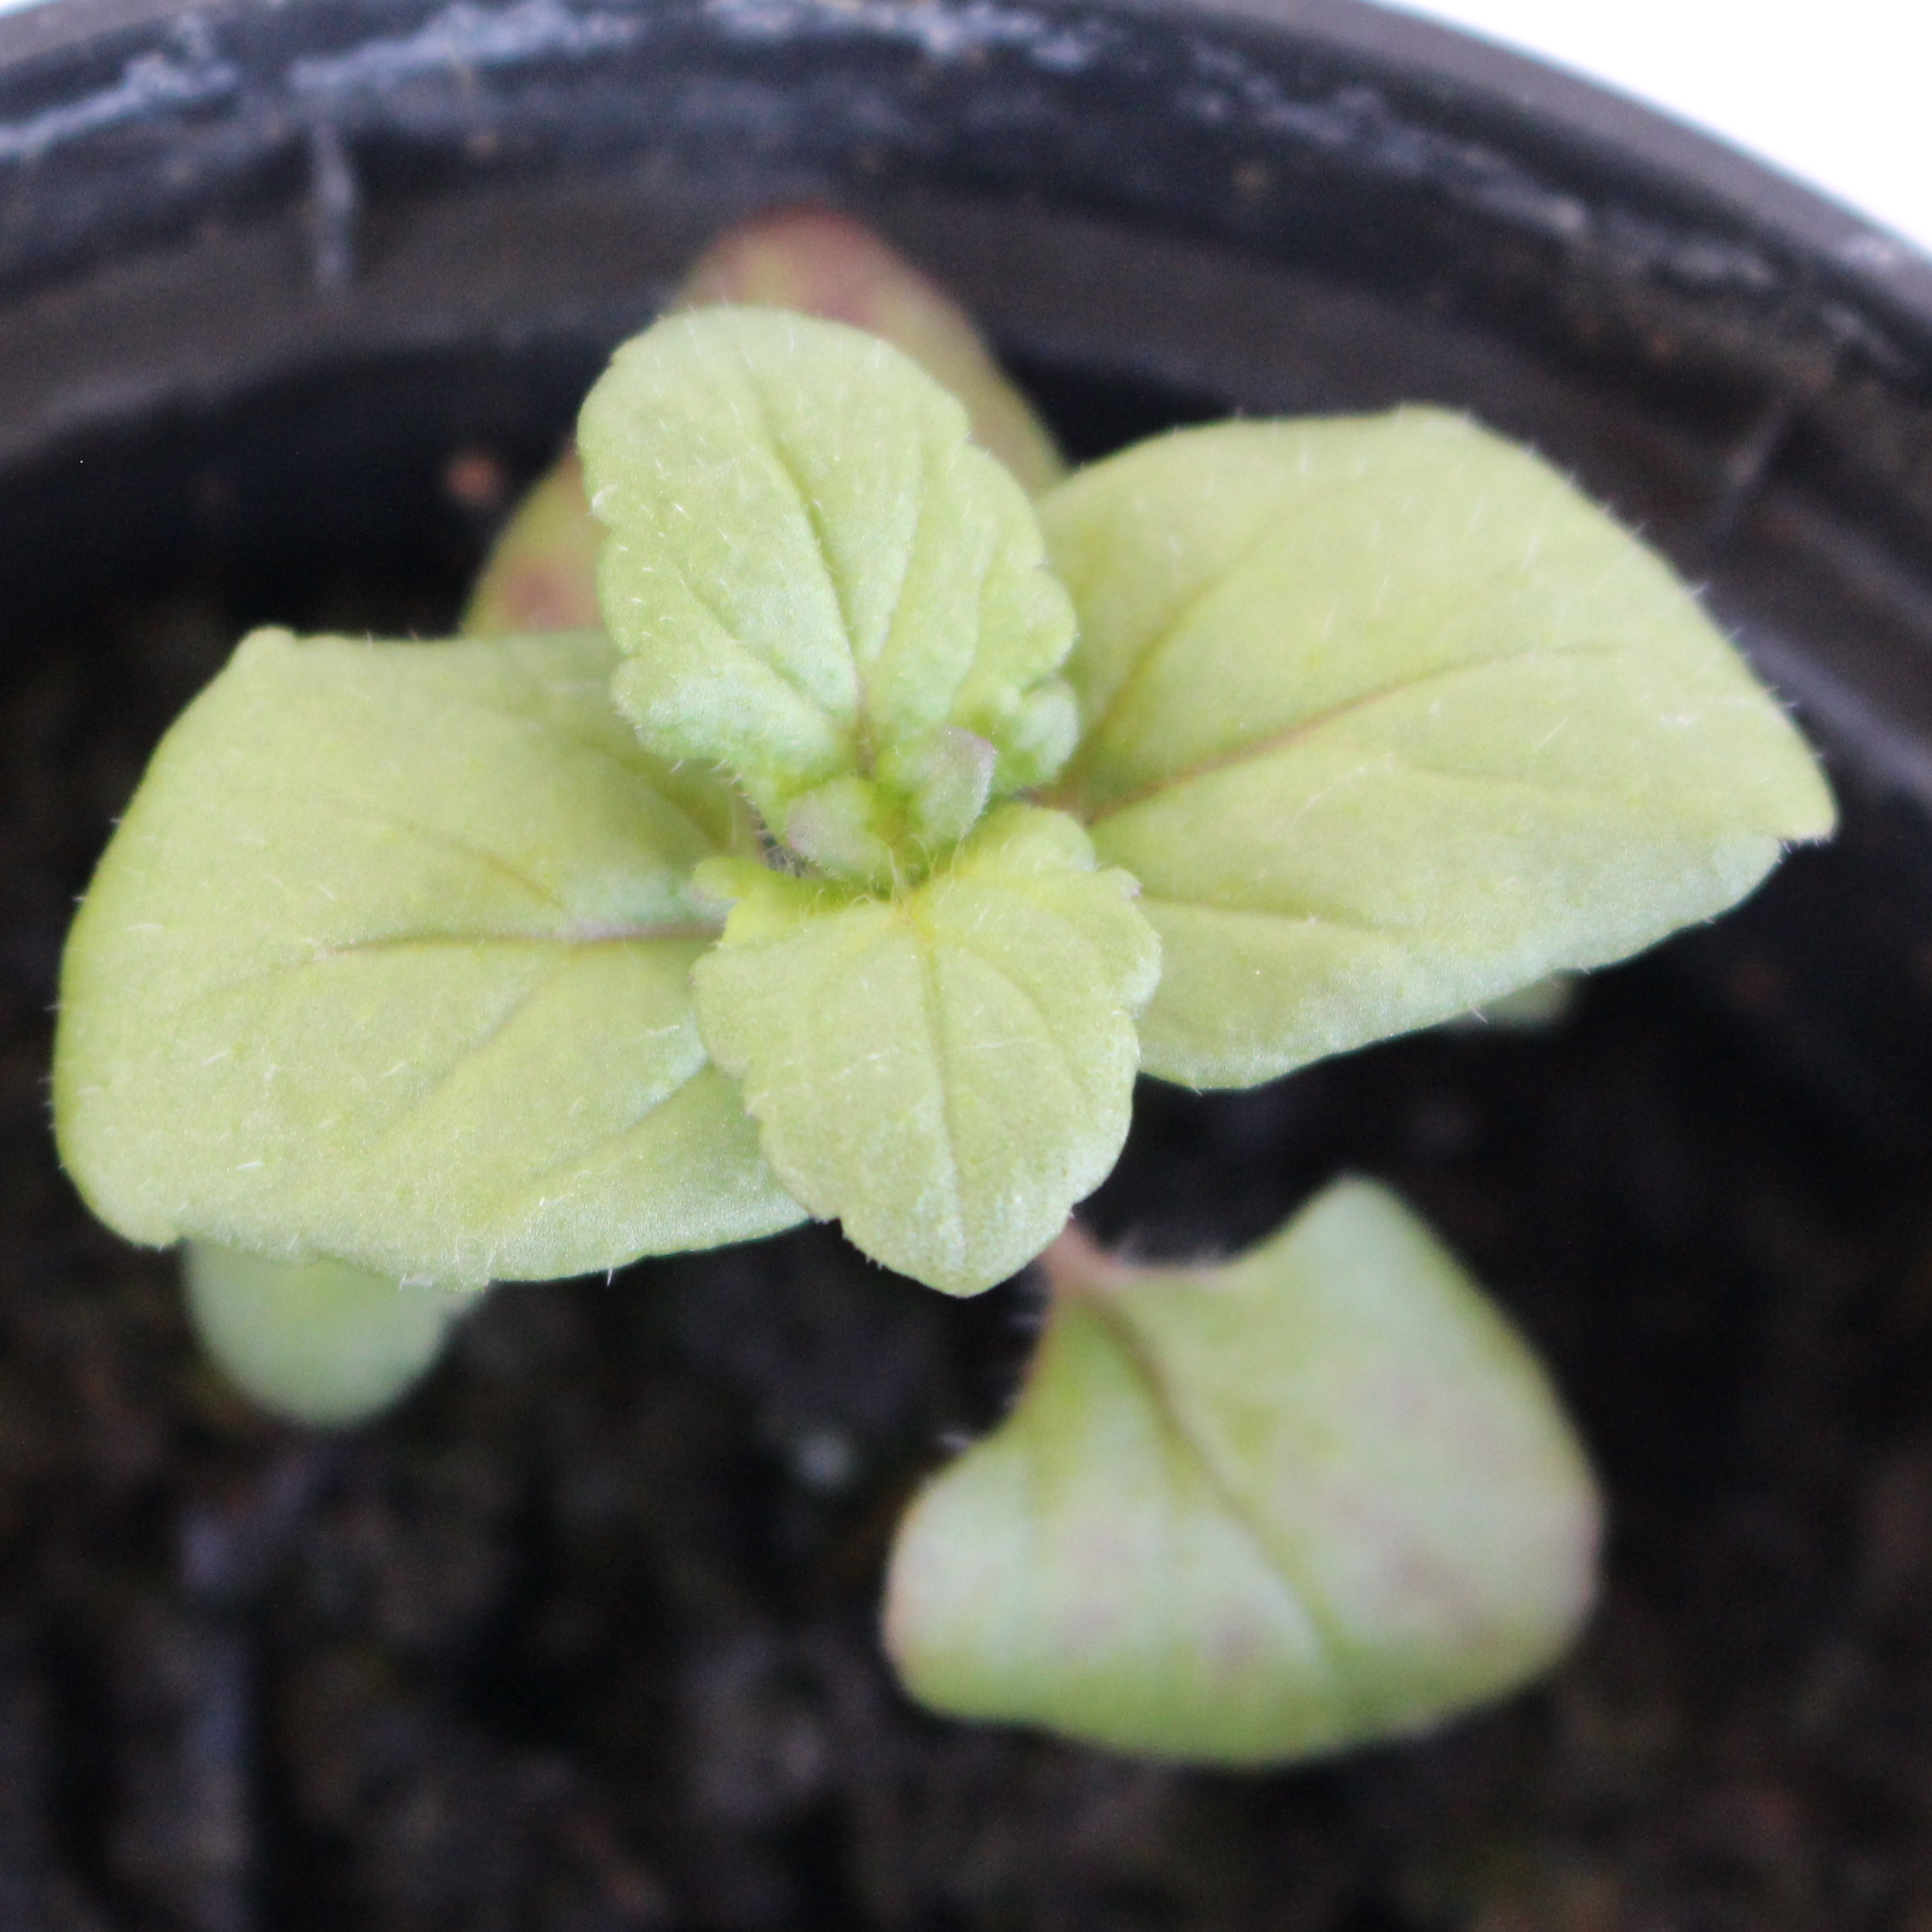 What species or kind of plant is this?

Veronica persica
